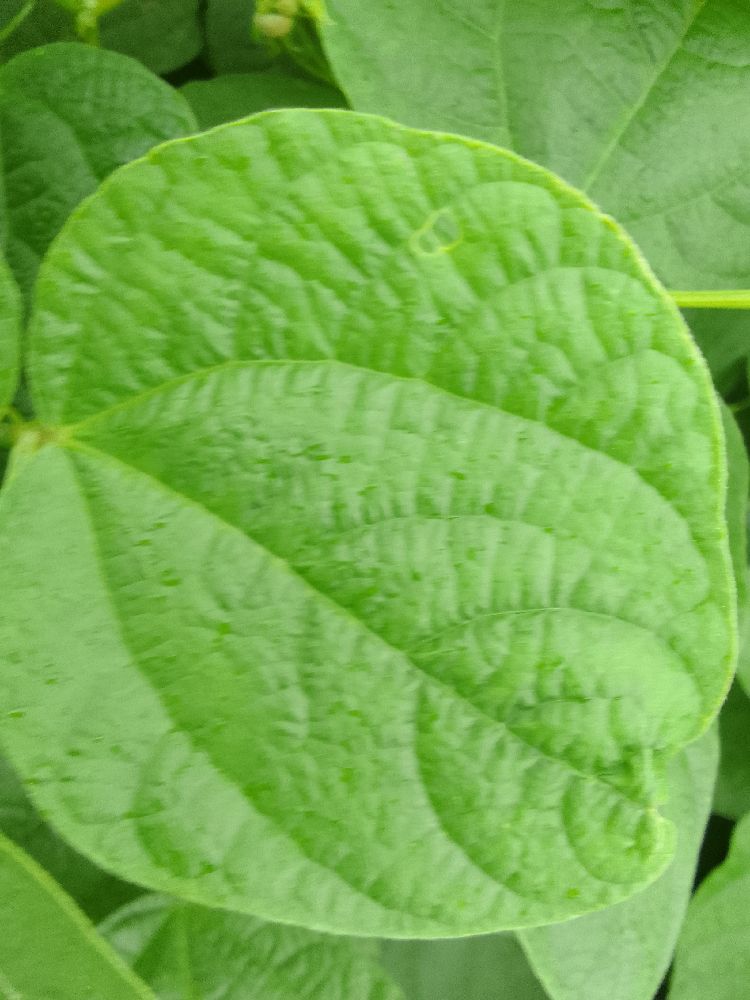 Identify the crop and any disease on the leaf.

common bean, healthy
